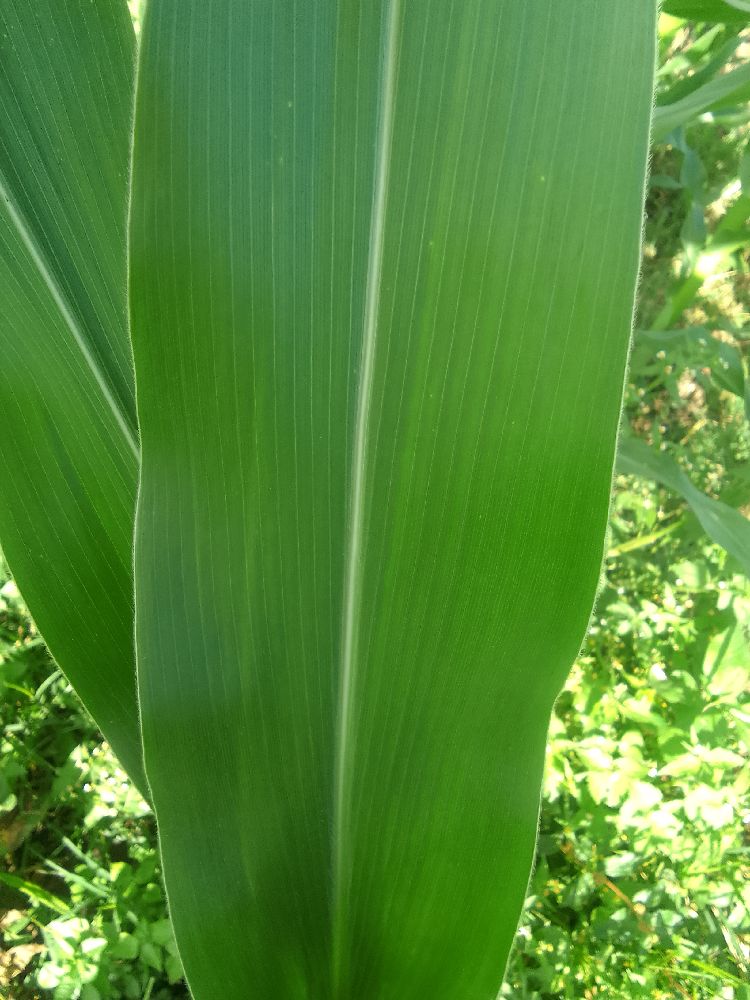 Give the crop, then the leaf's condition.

maize, healthy
